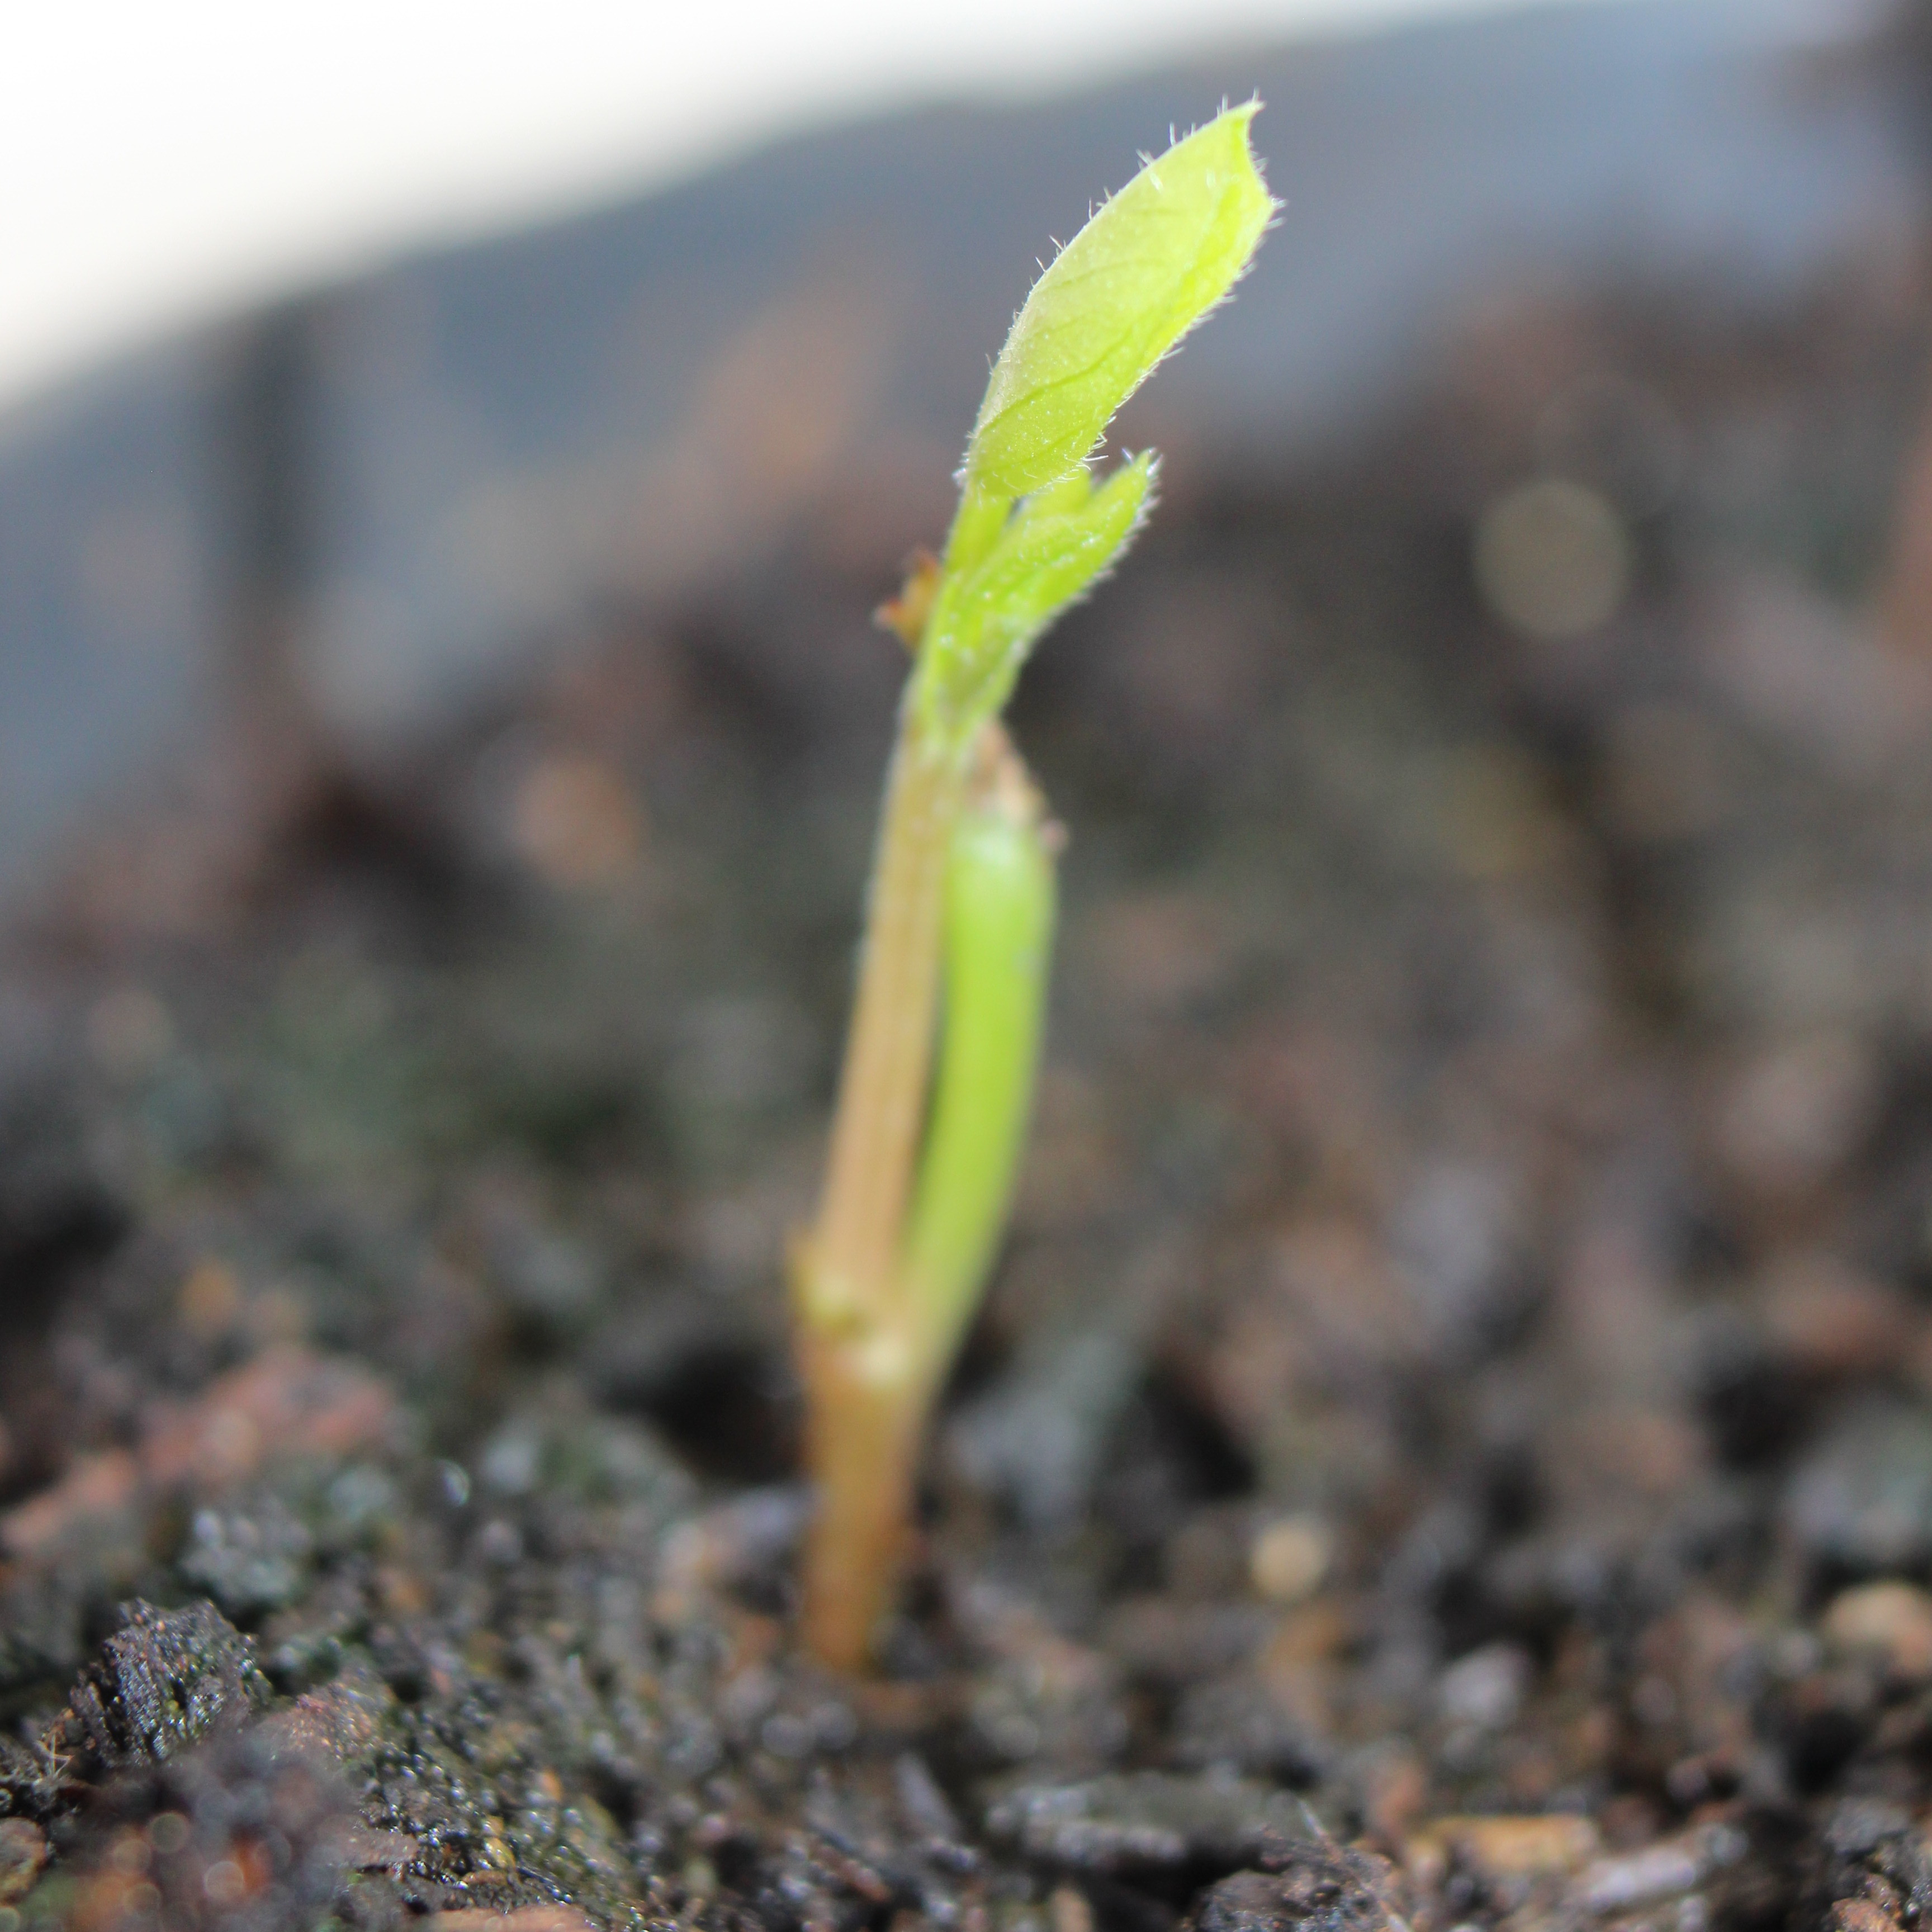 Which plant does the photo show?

Vicia sativa
